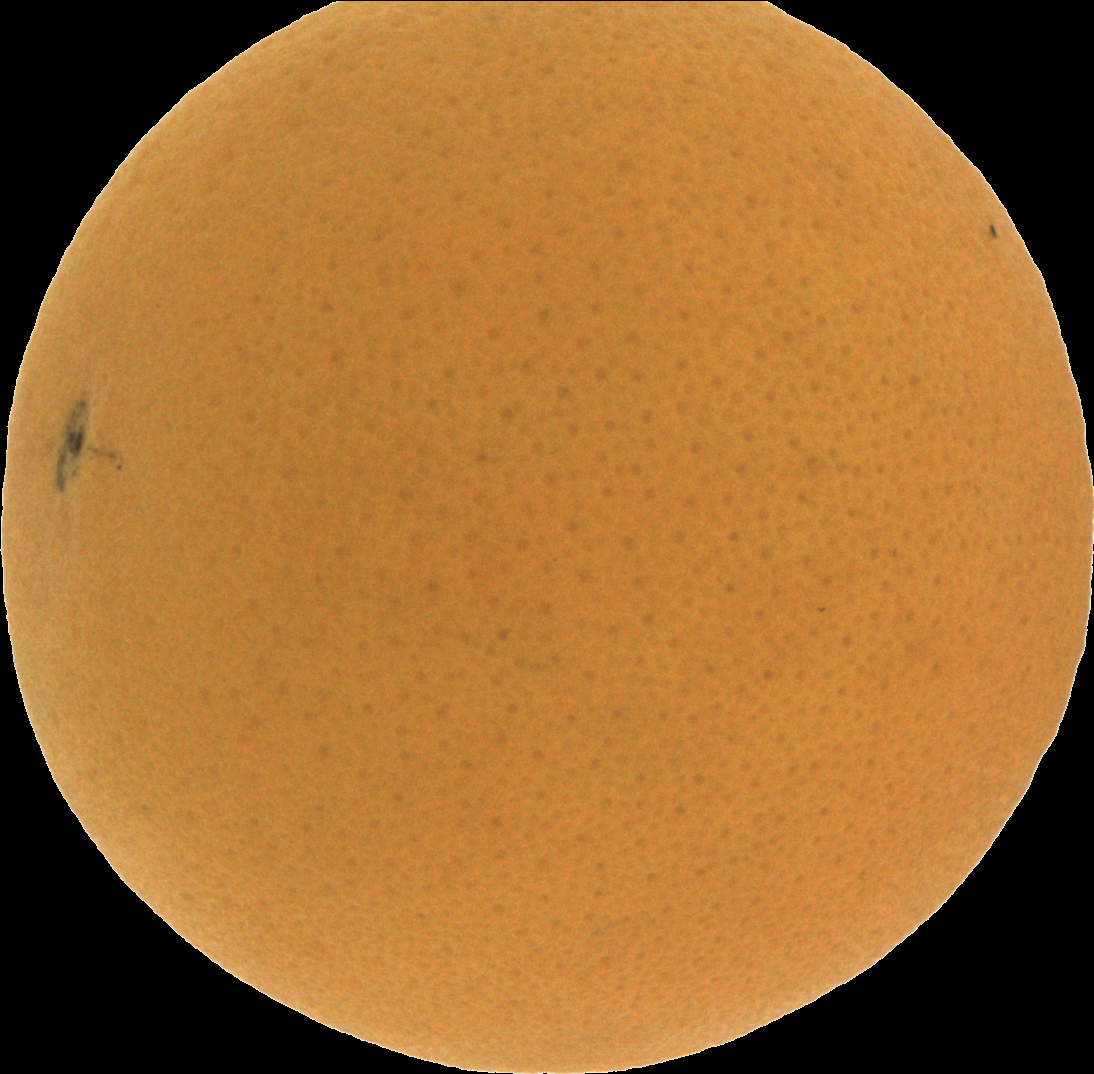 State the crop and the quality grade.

orange, good
